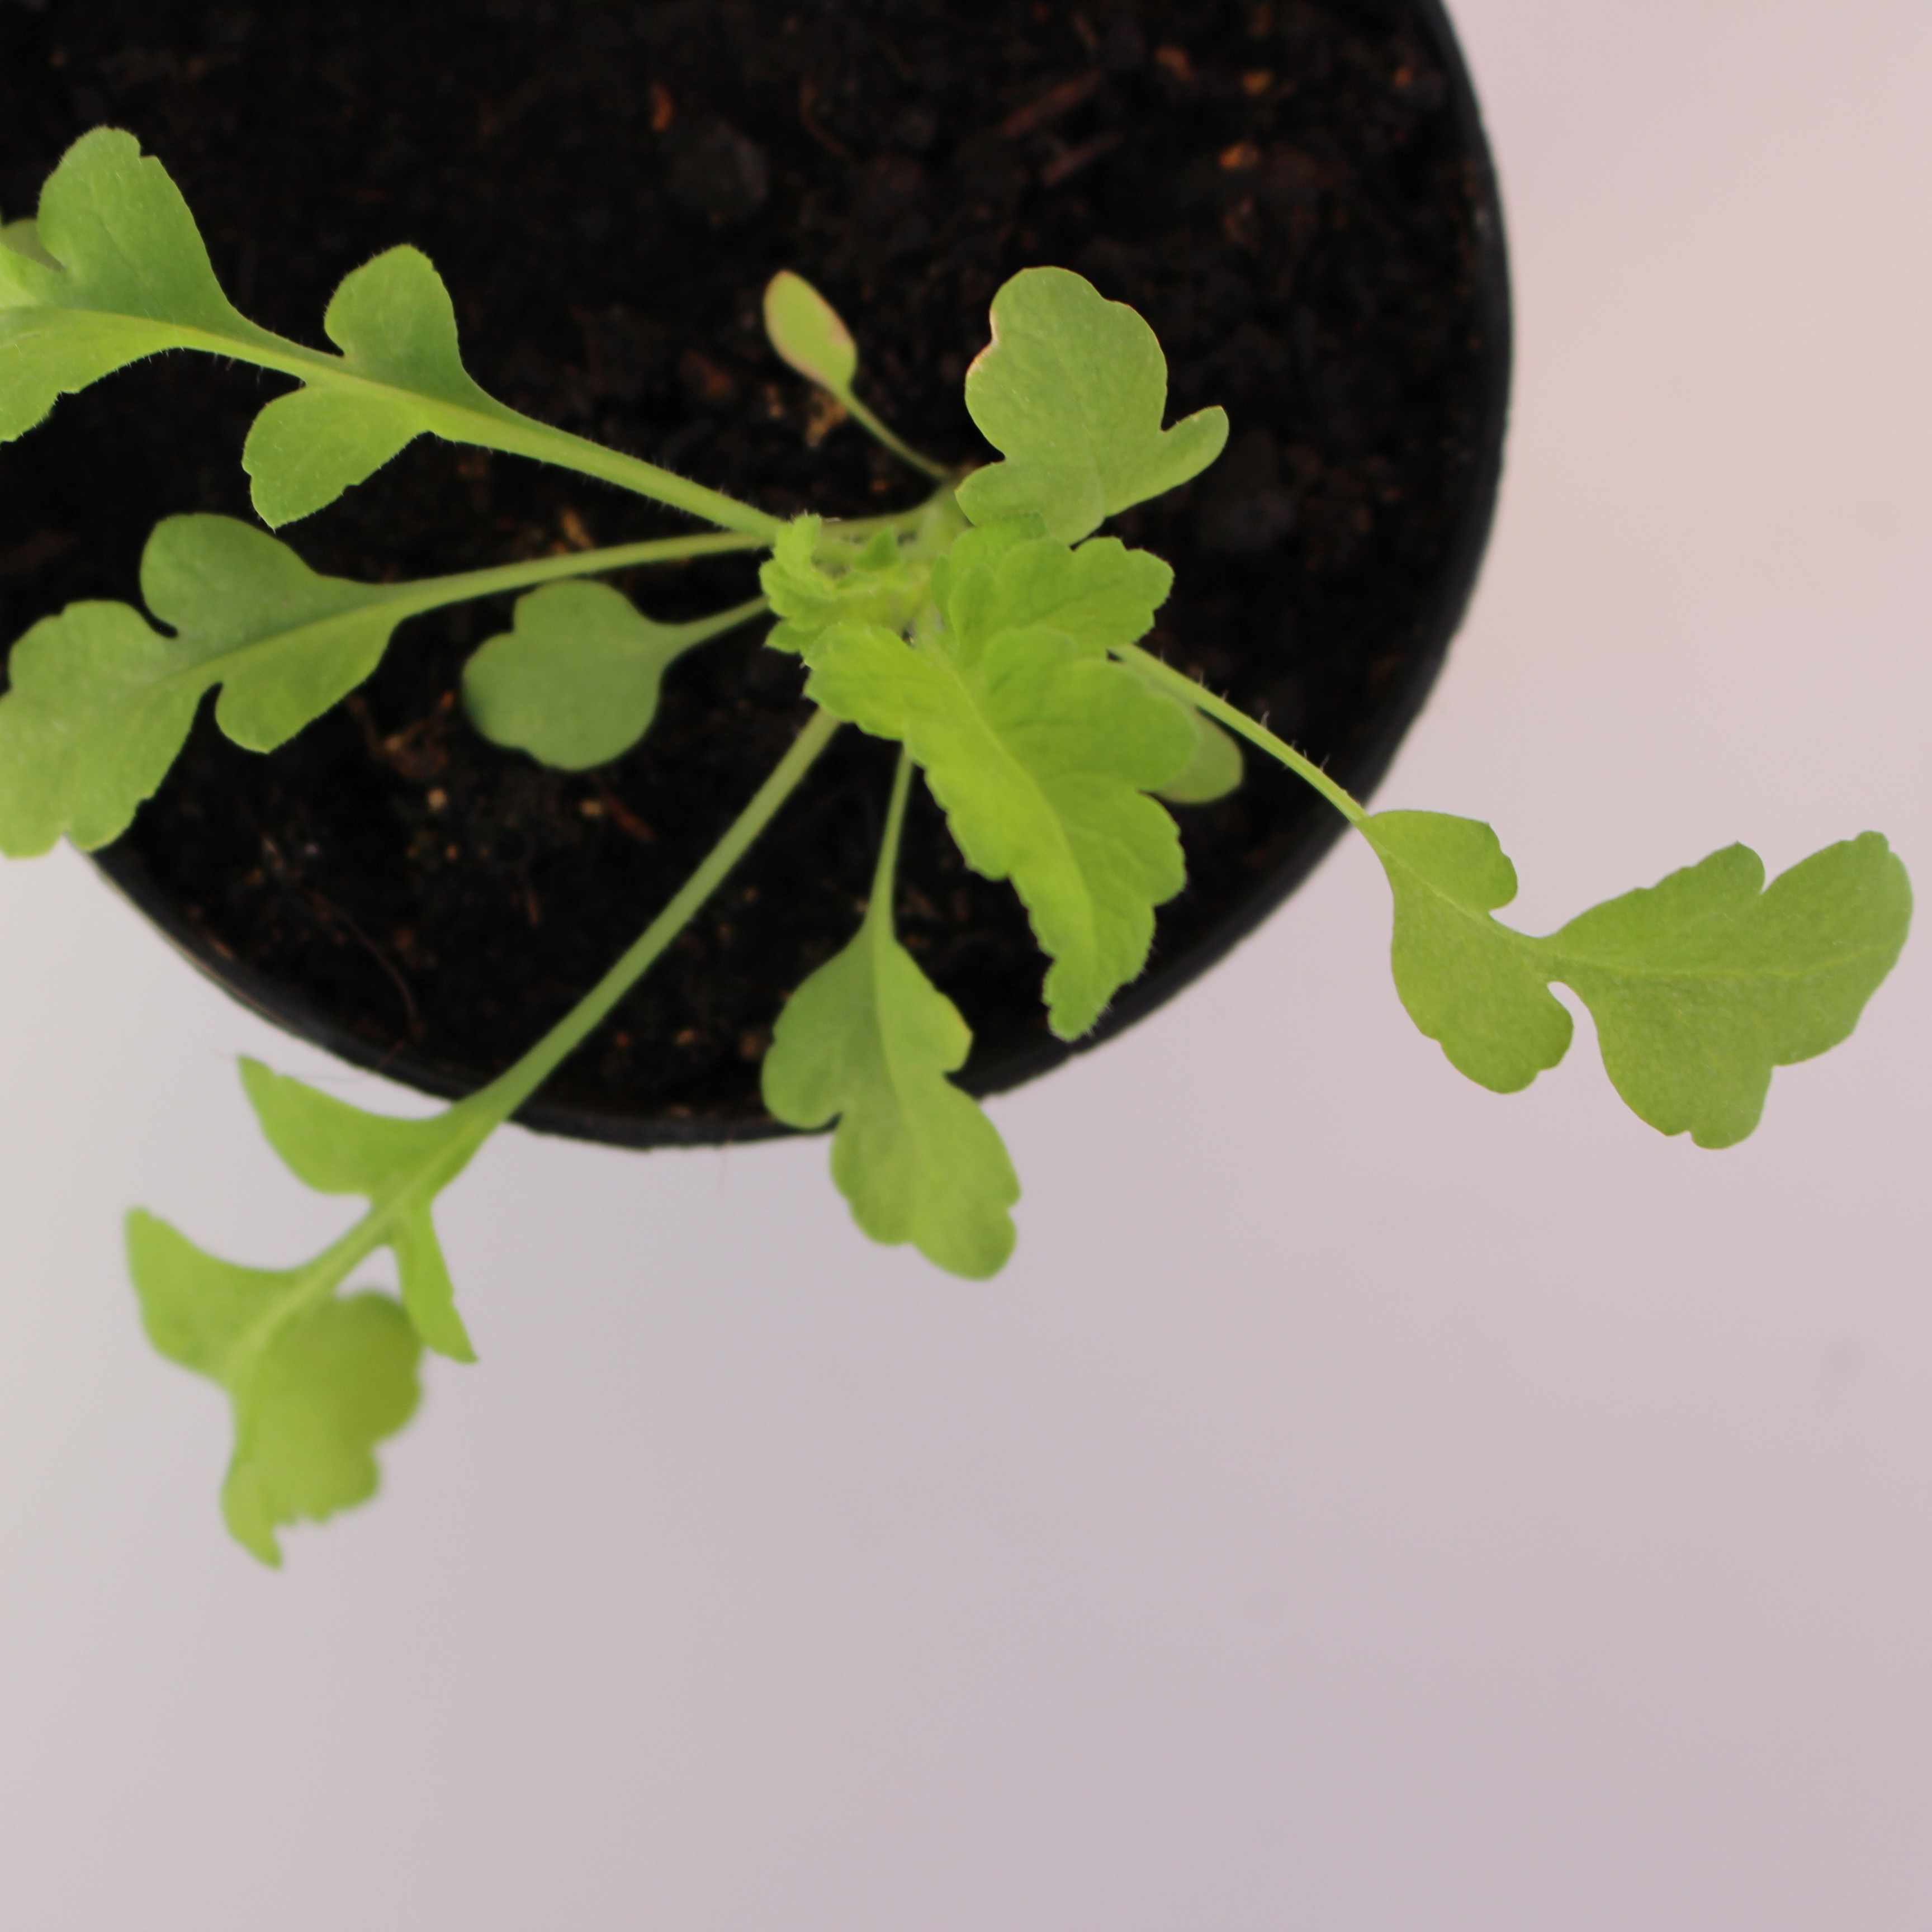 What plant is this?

Papaver rhoeas
